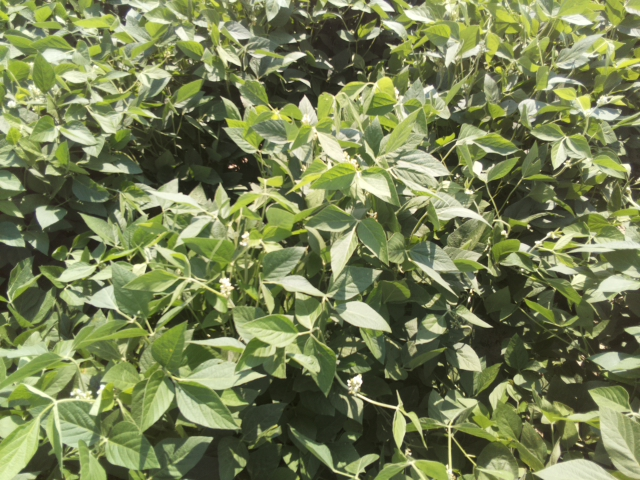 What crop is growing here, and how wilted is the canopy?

soybean, leaves with no wilting
